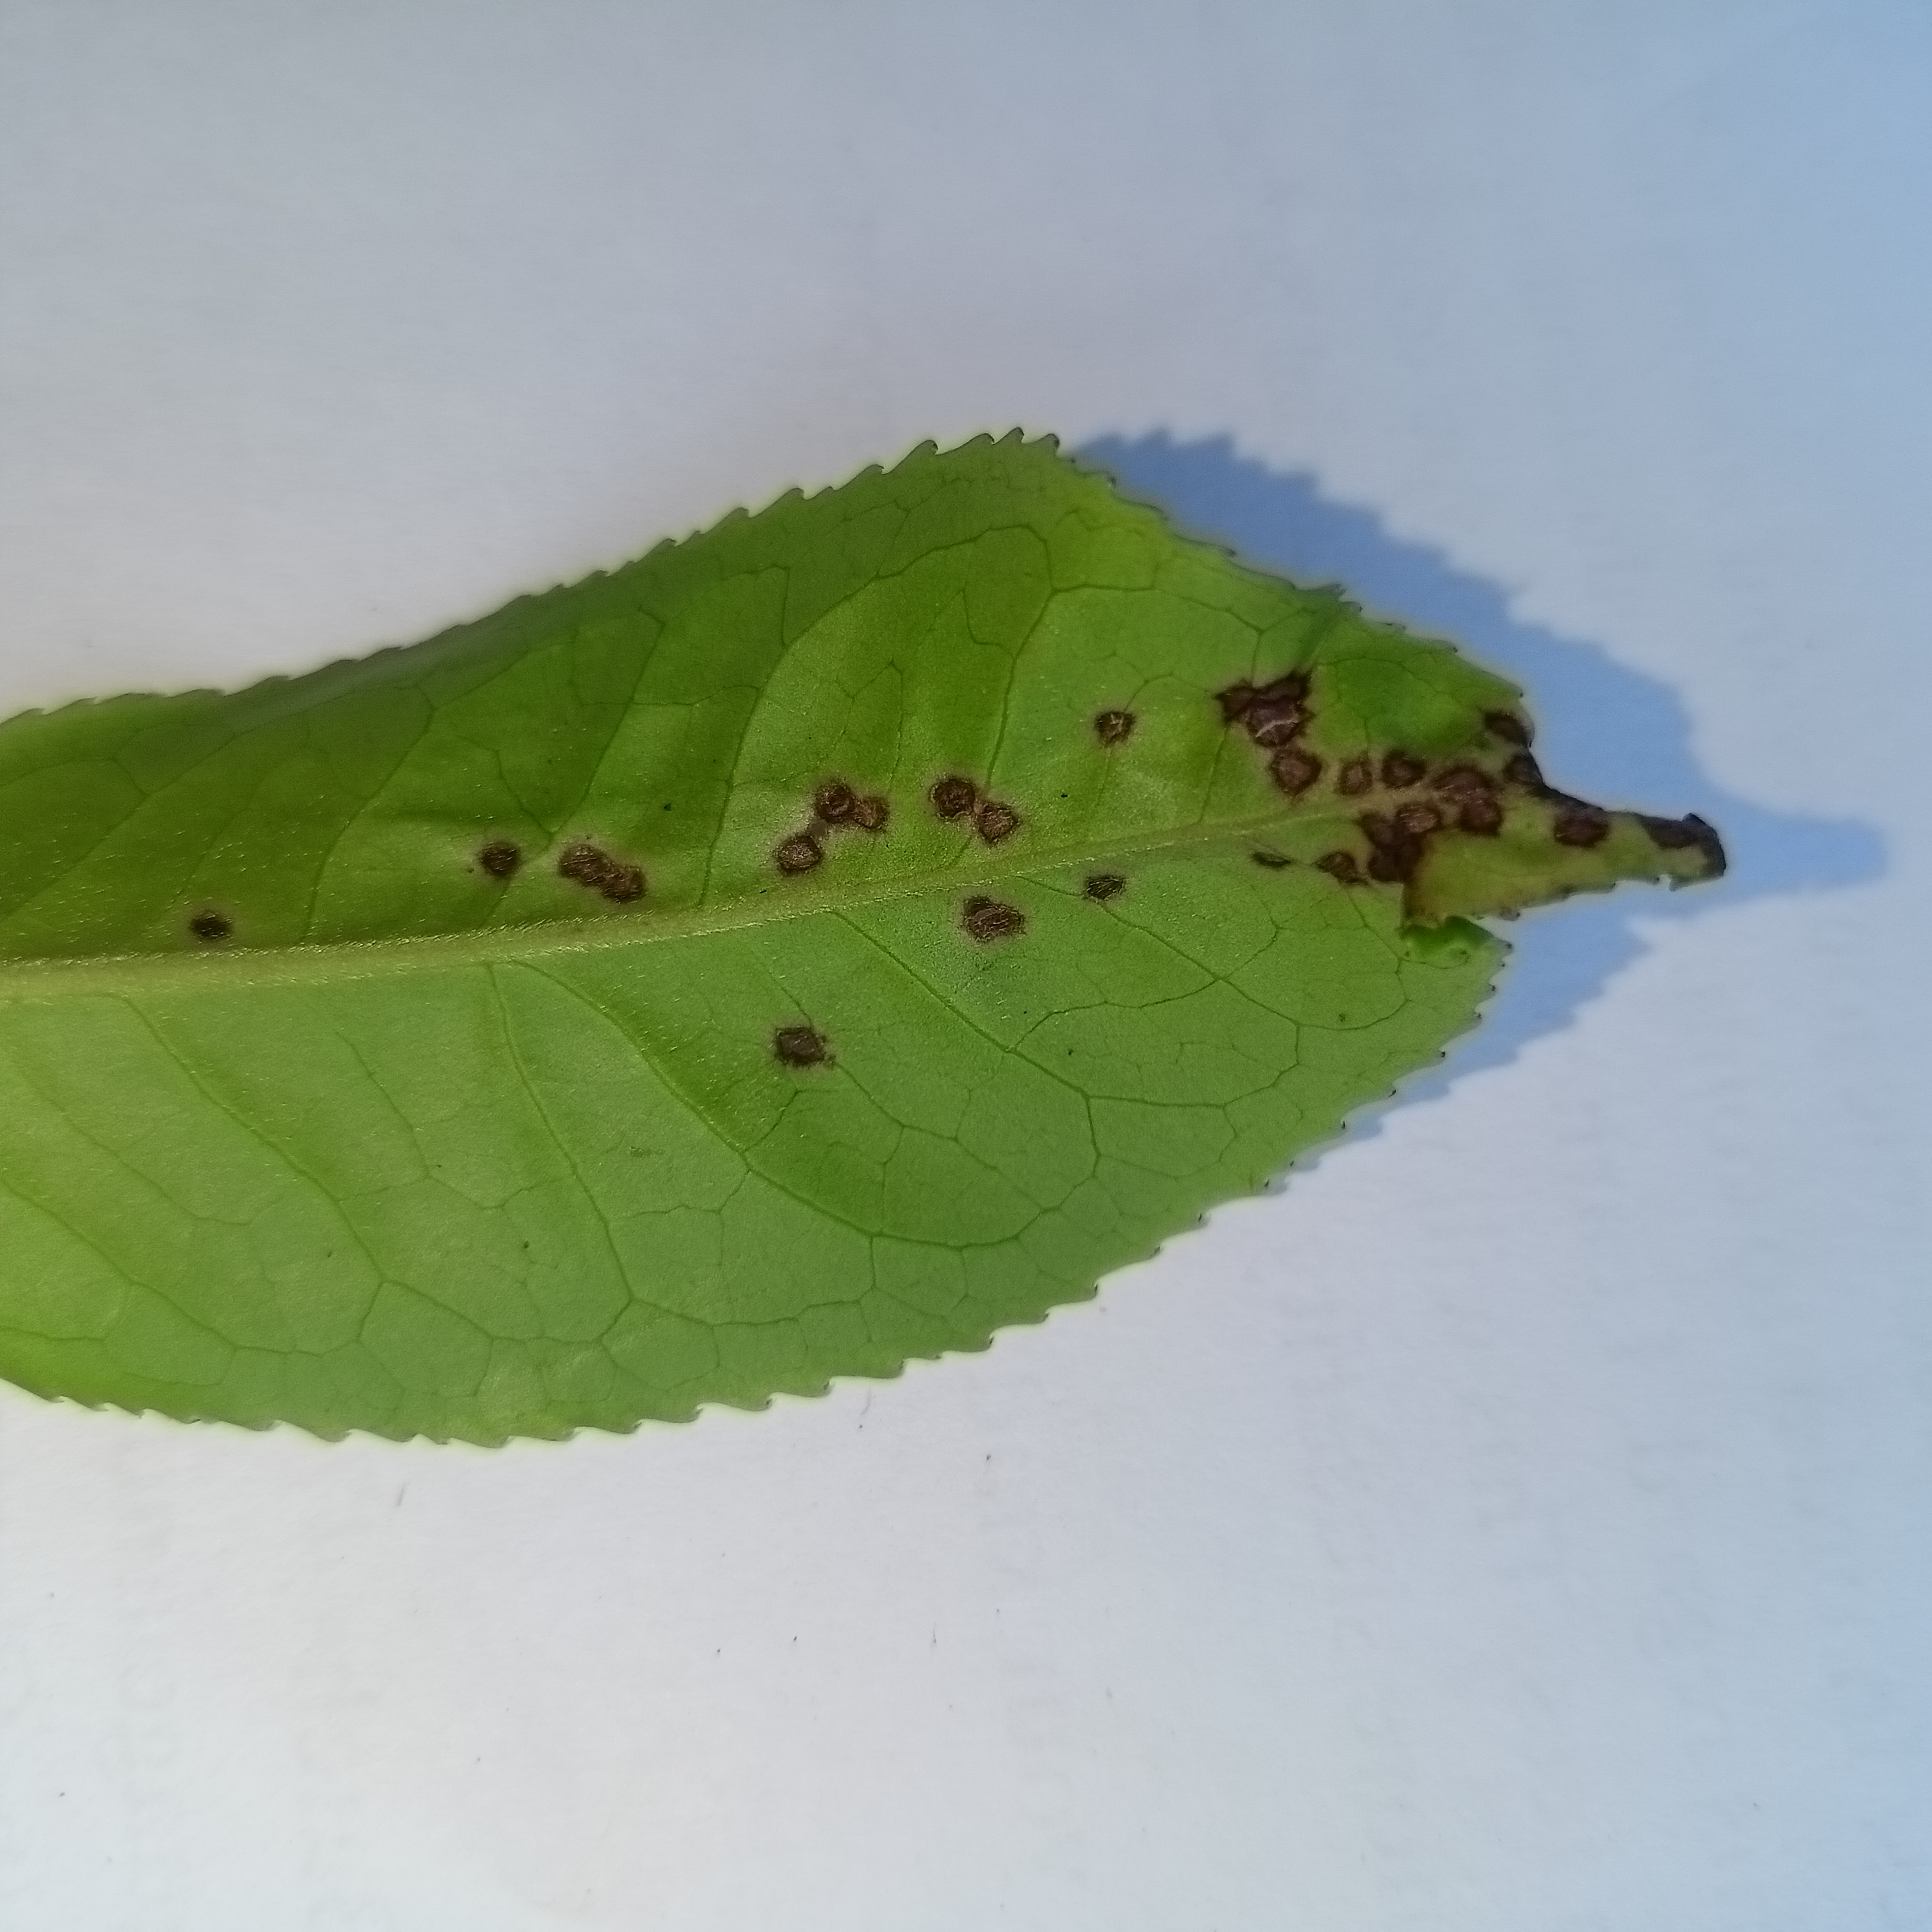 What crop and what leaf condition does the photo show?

tea, helopeltis
